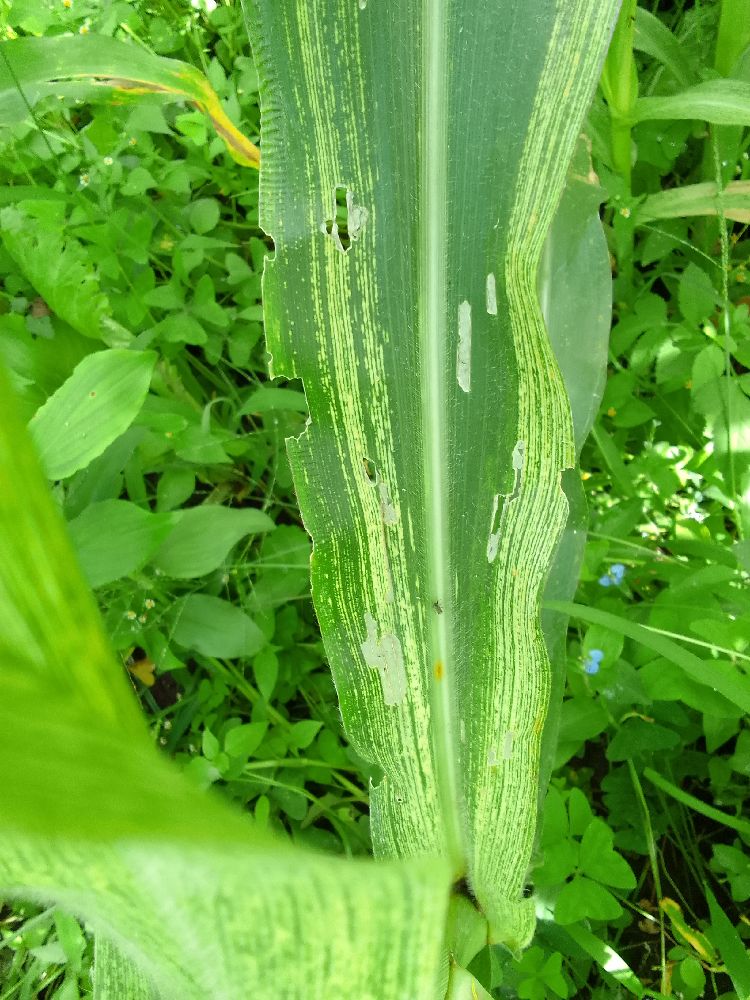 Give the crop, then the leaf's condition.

maize, maize streak virus
